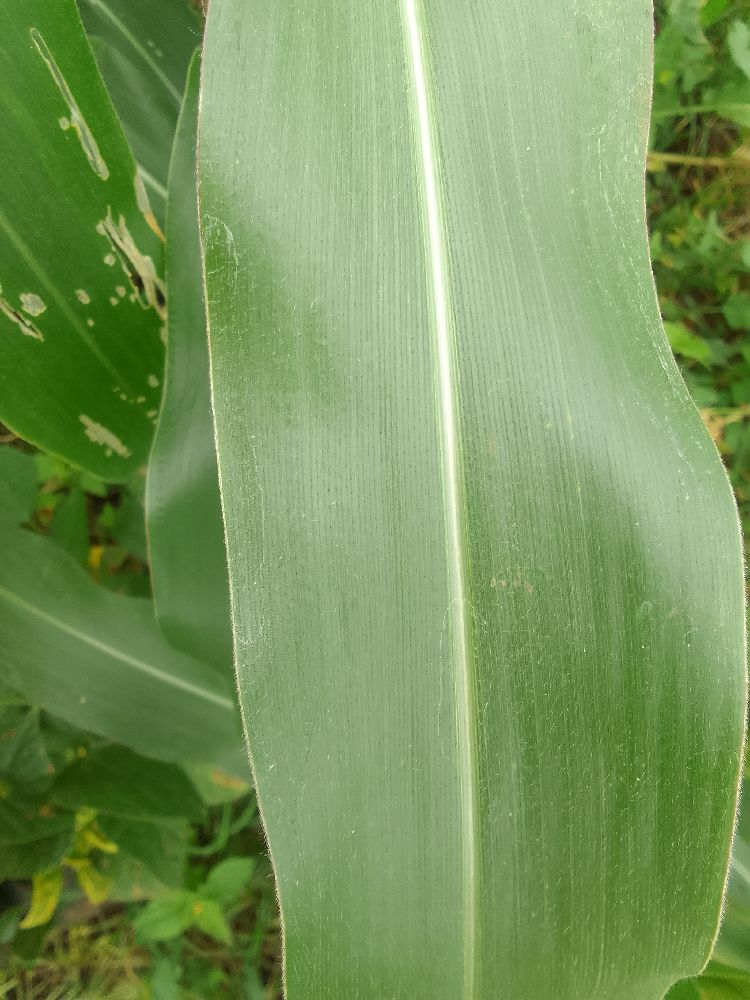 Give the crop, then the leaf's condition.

maize, healthy
